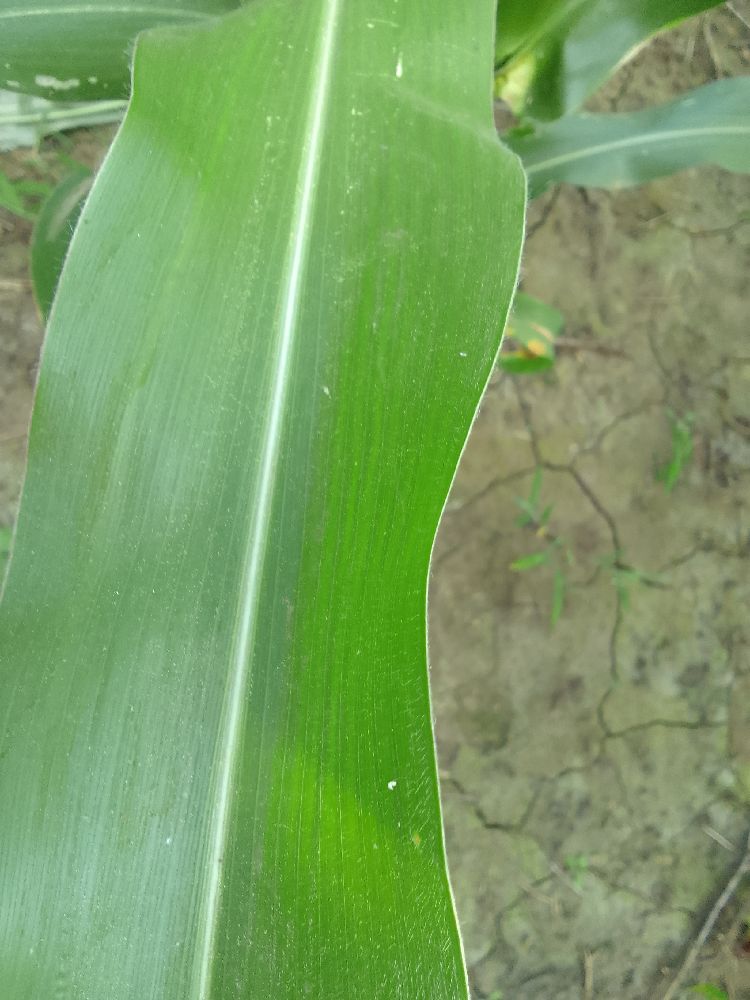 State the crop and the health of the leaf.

maize, healthy
